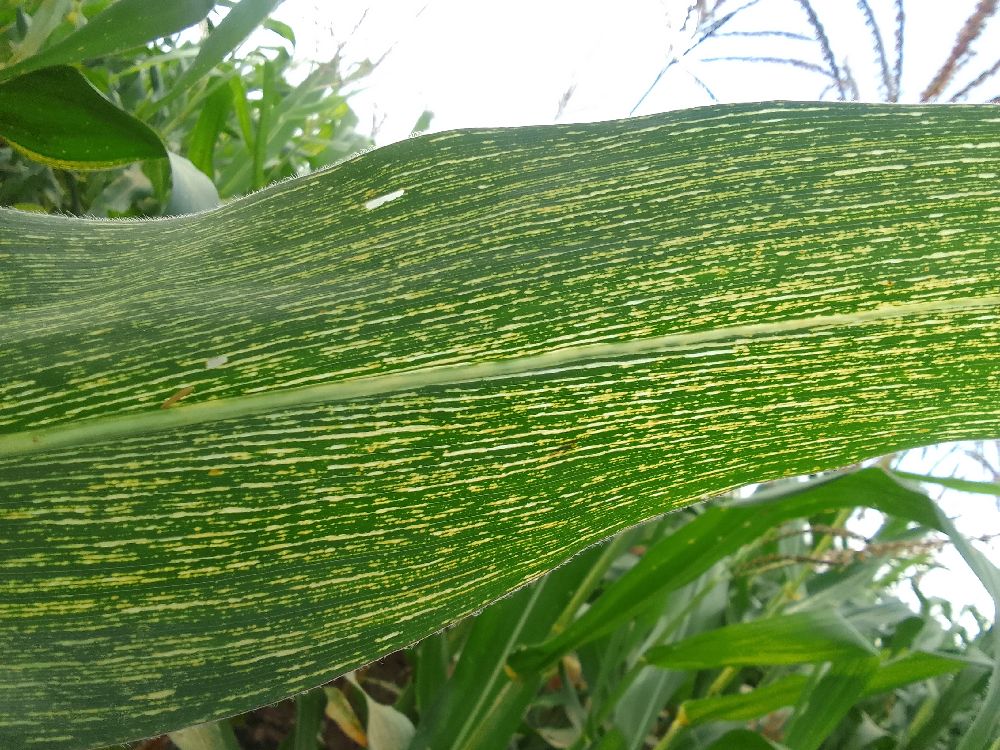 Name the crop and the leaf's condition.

maize, maize streak virus
